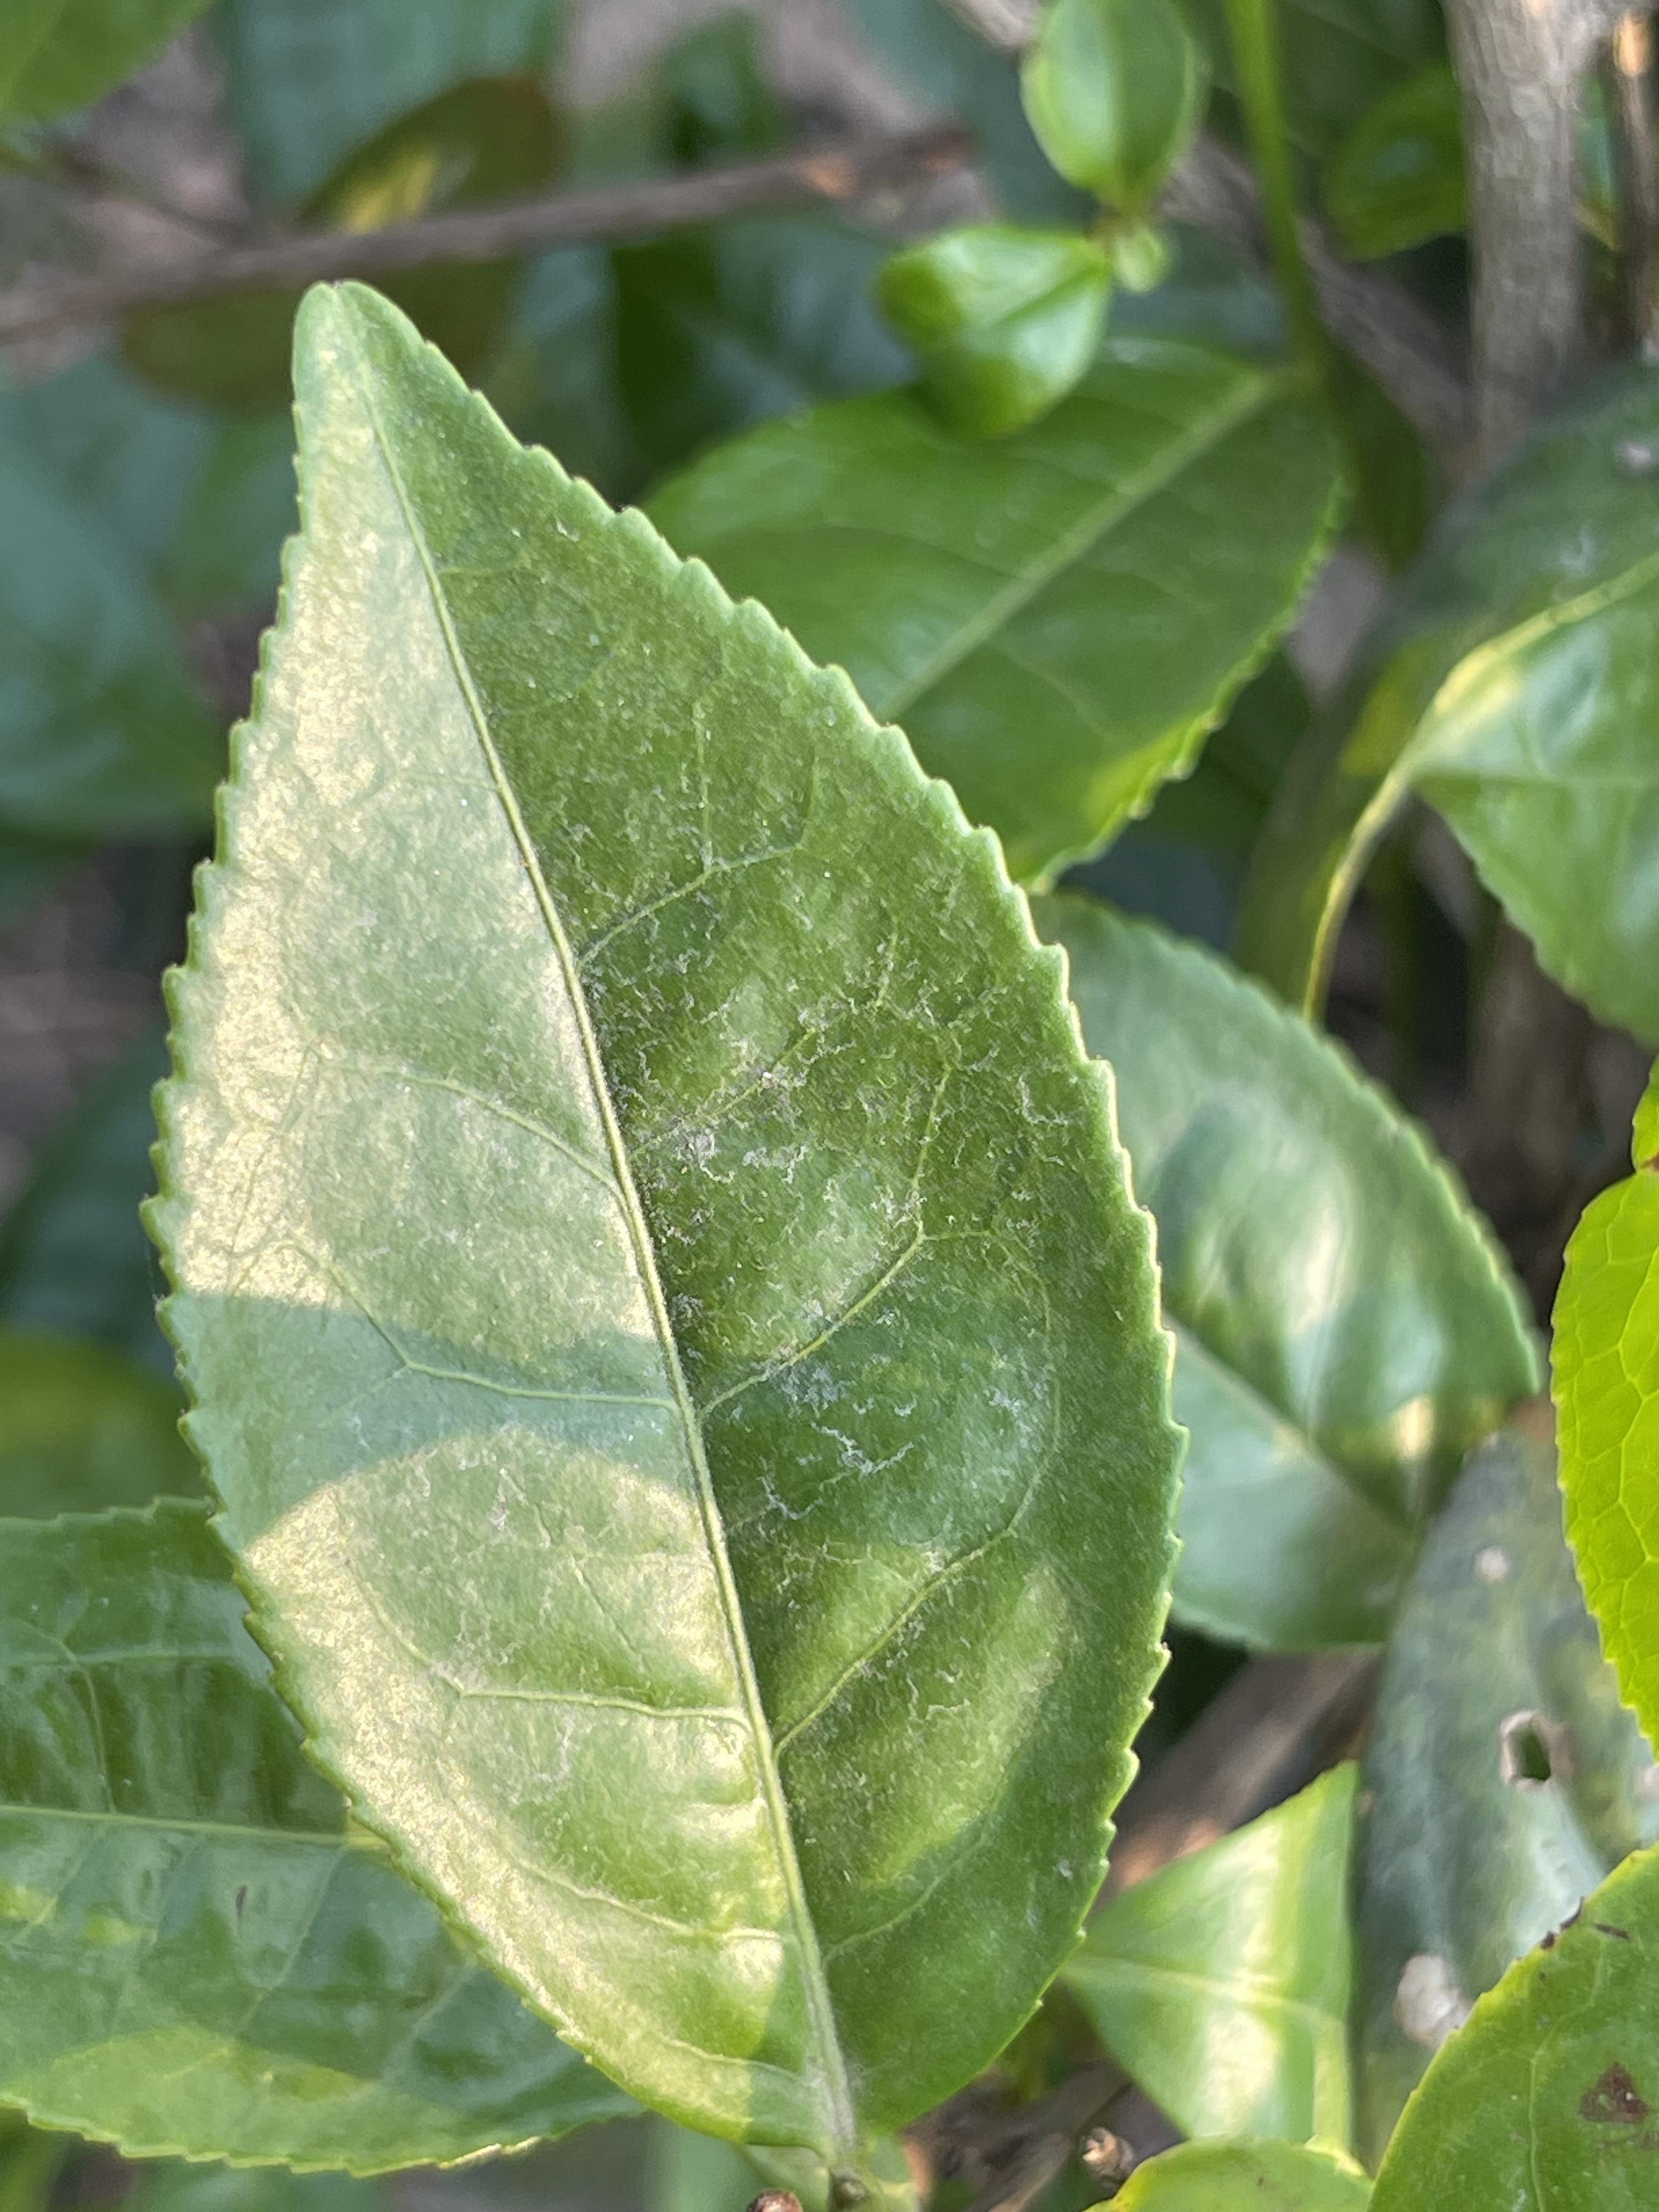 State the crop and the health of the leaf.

tea, healthy leaf
